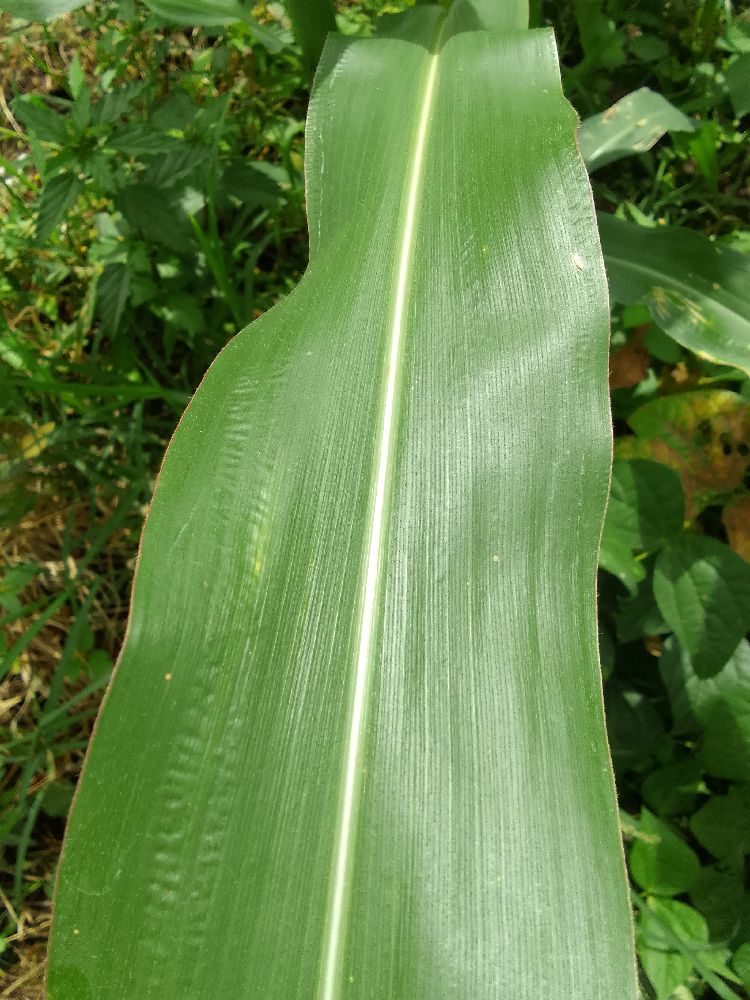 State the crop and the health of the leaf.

maize, healthy
